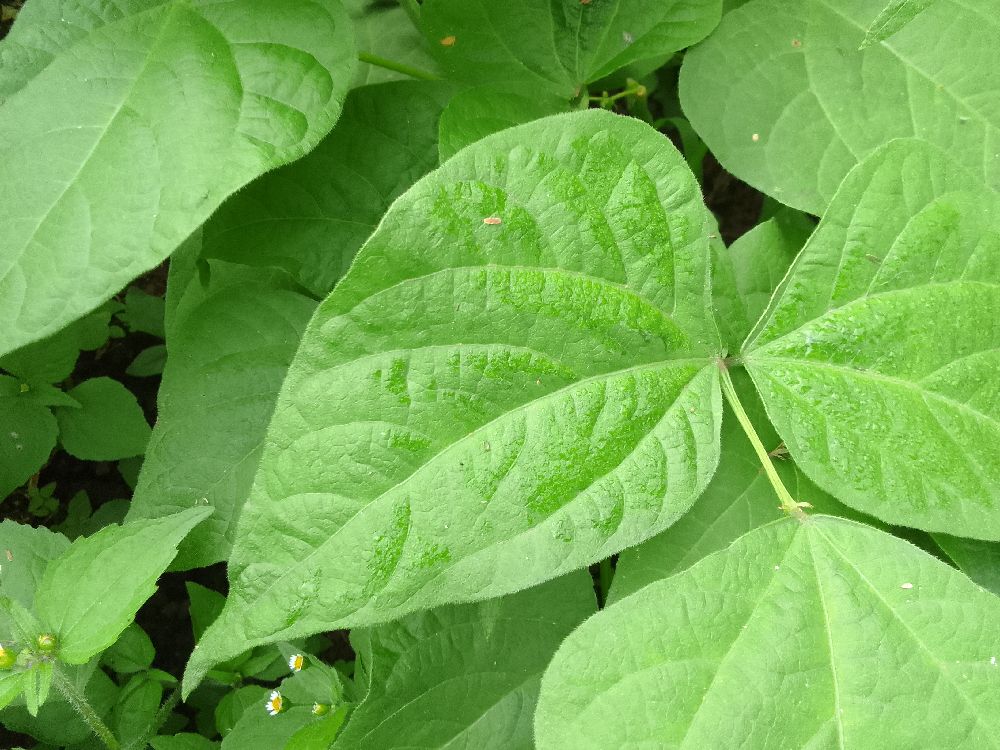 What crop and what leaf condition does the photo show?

common bean, healthy
